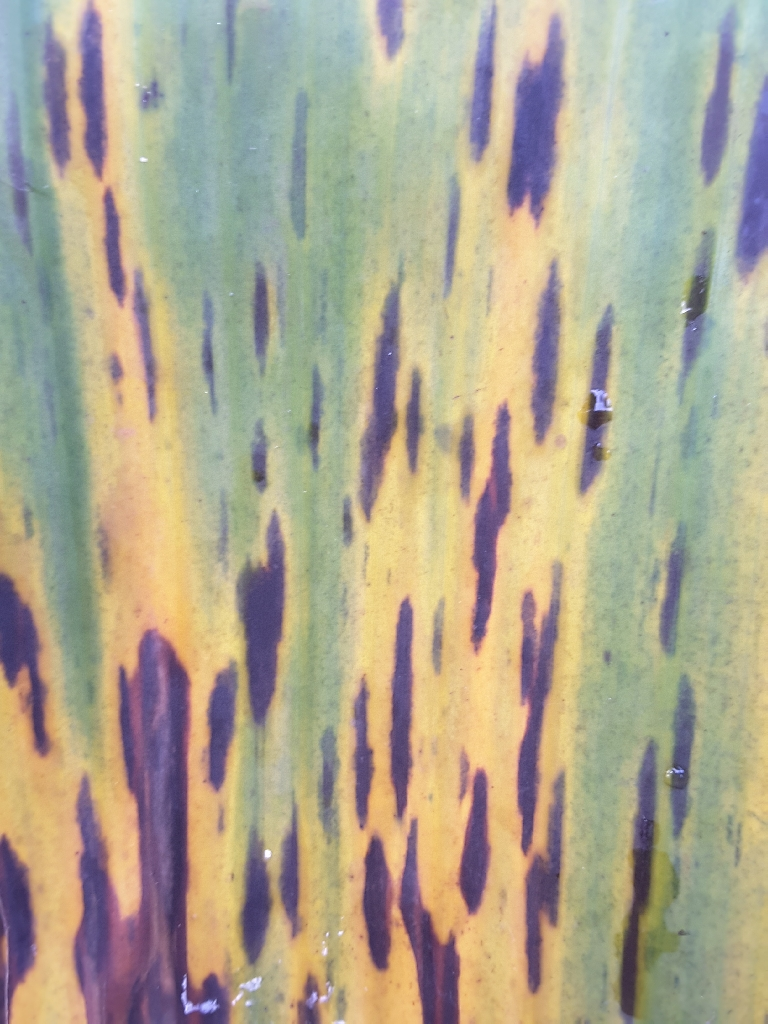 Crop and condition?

banana, black sigatoka
